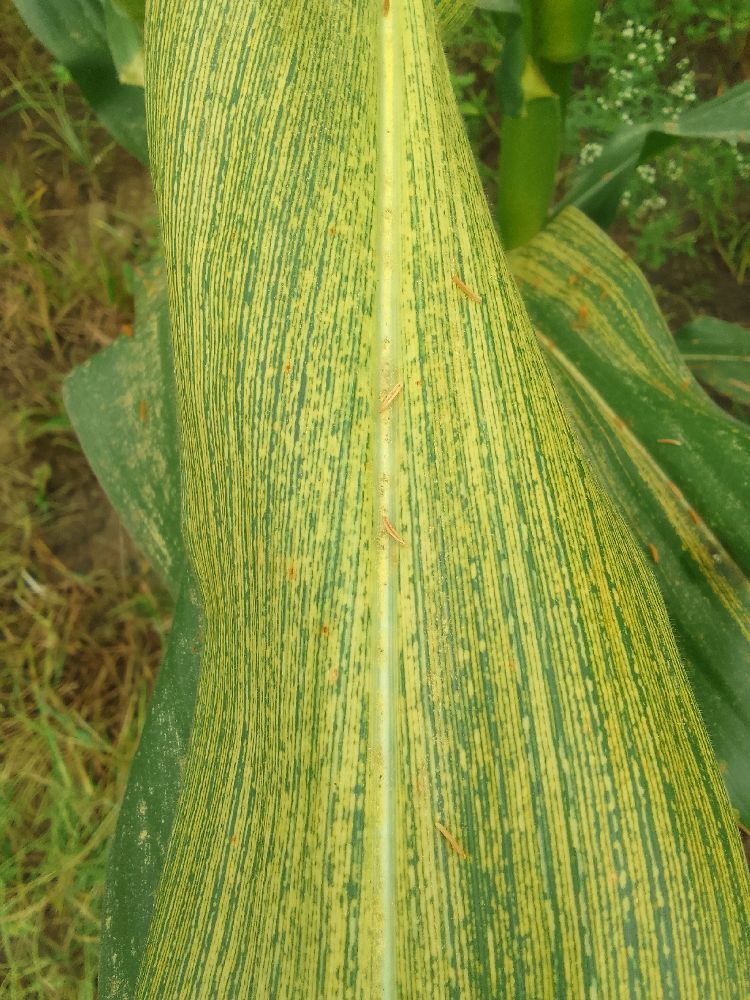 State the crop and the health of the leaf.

maize, maize streak virus
